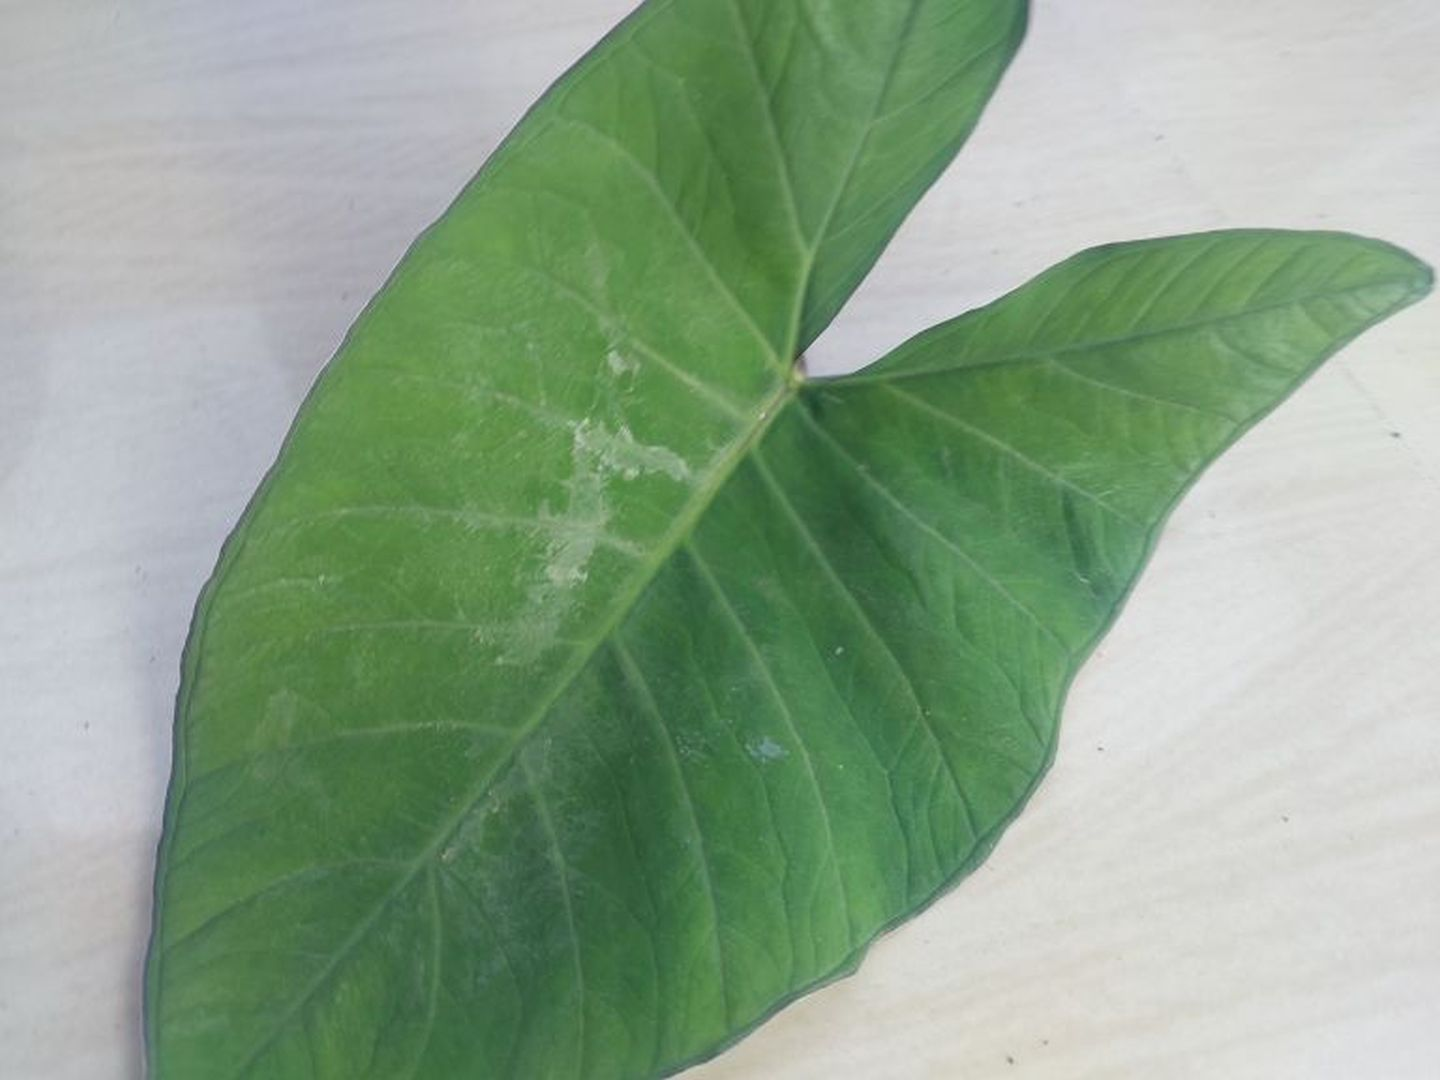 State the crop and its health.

taro, healthy
